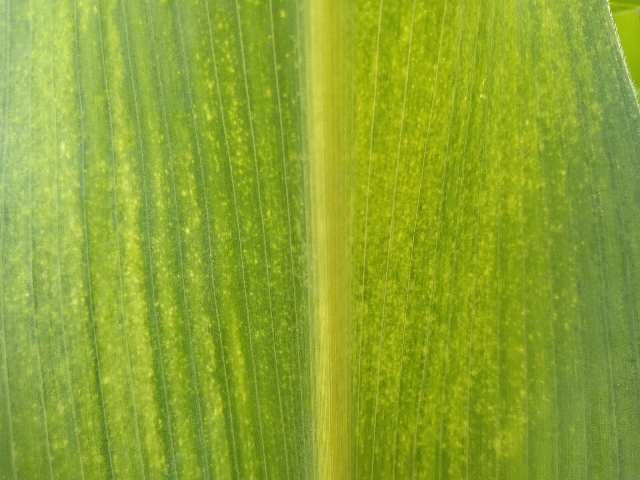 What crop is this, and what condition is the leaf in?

maize, maize lethal necrosis
